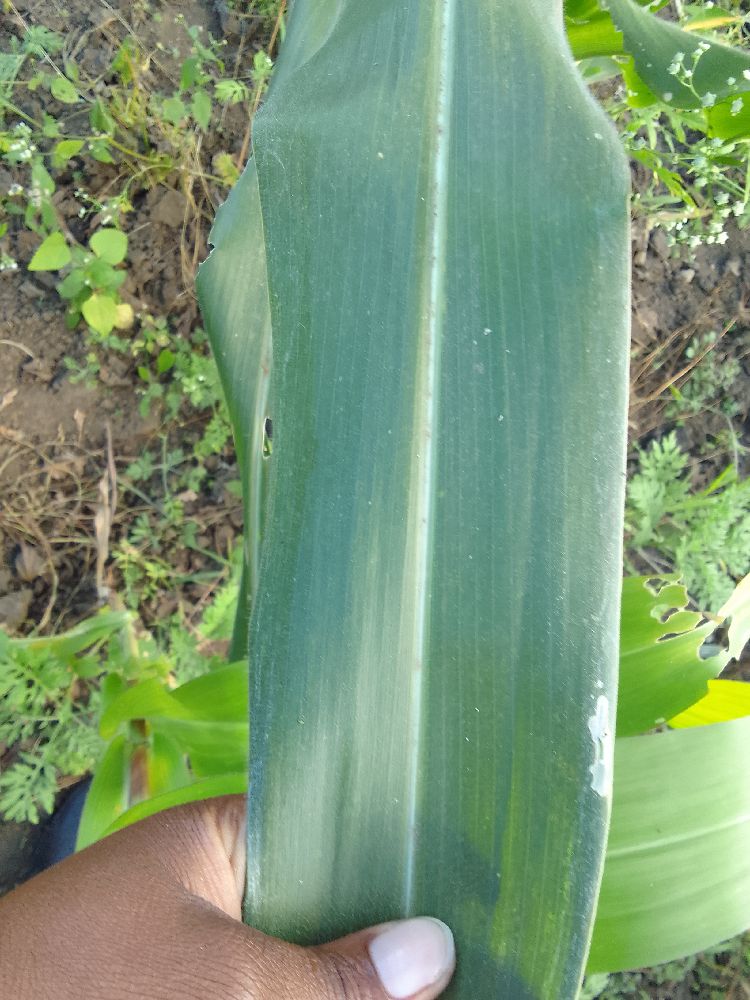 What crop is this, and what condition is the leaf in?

maize, healthy
